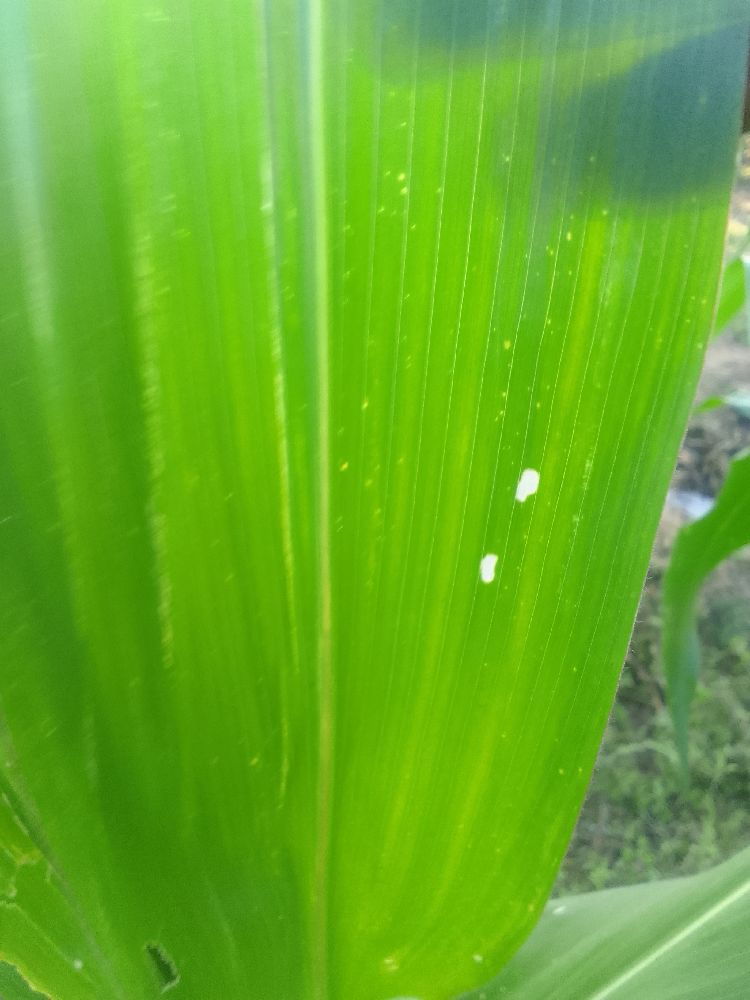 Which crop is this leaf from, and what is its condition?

maize, healthy
